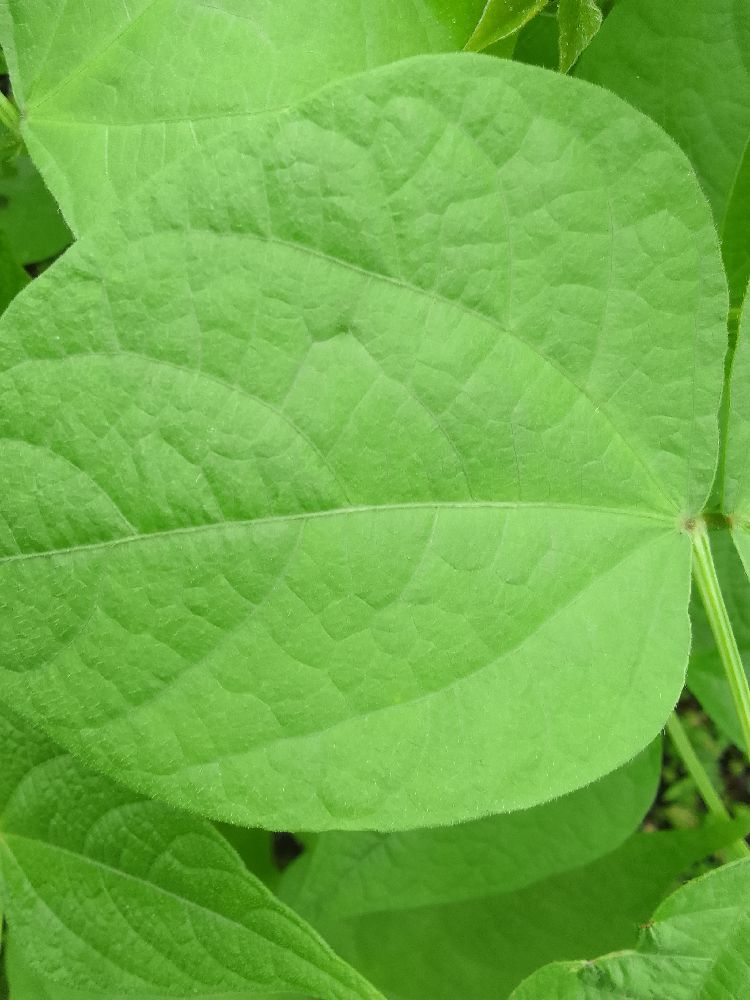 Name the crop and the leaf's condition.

common bean, healthy
